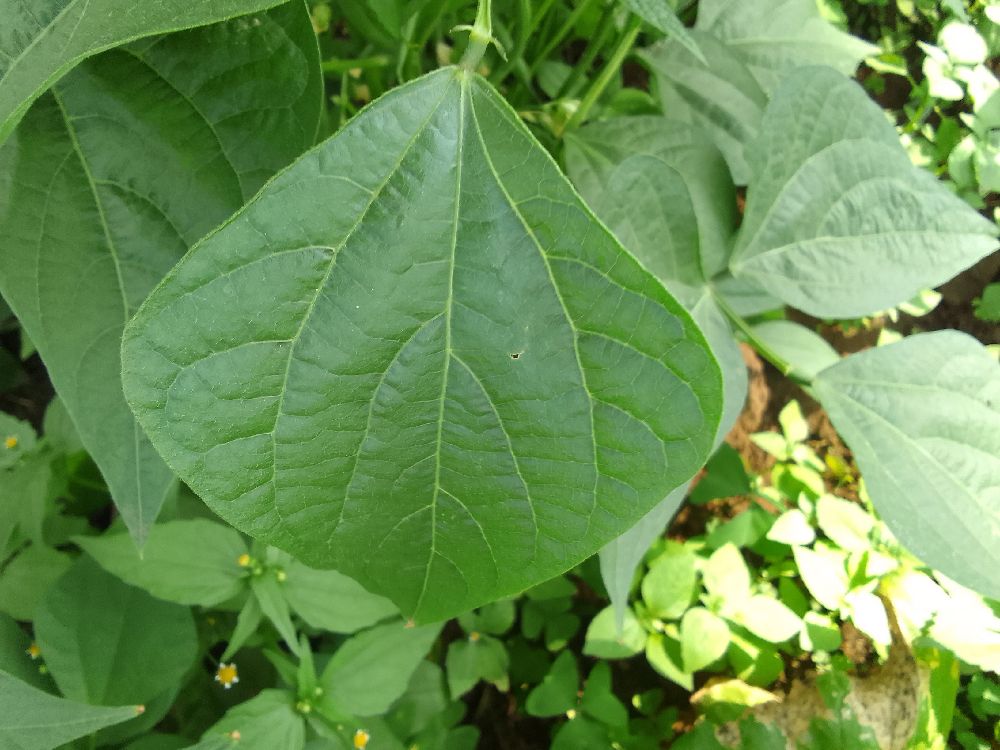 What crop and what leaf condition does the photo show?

common bean, healthy
